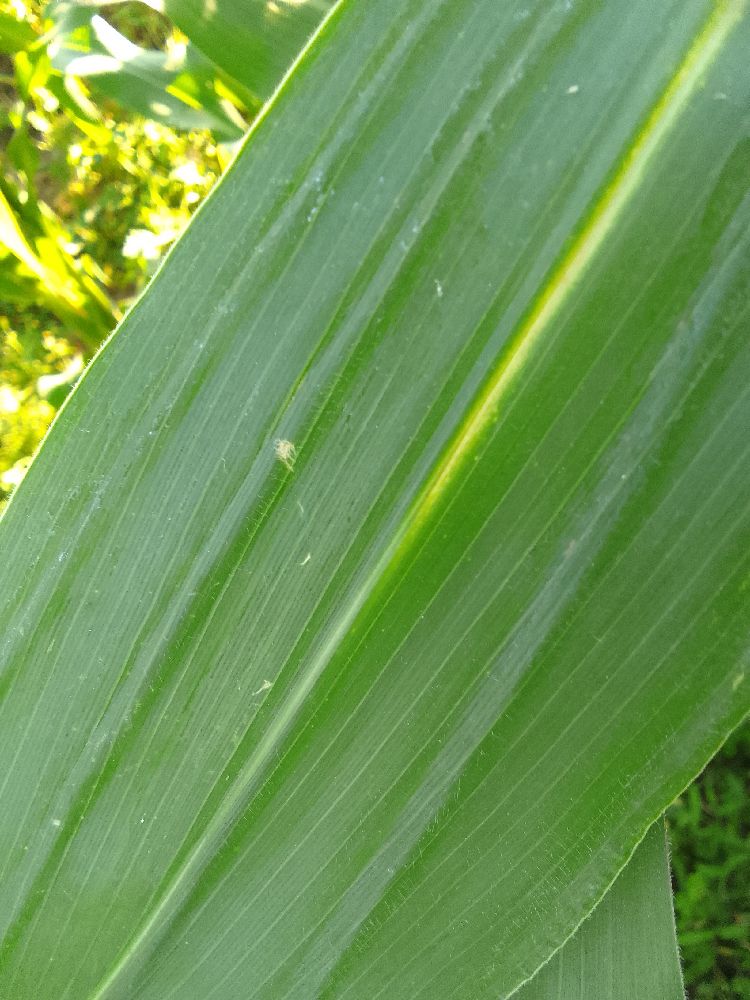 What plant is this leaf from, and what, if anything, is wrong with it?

maize, healthy
